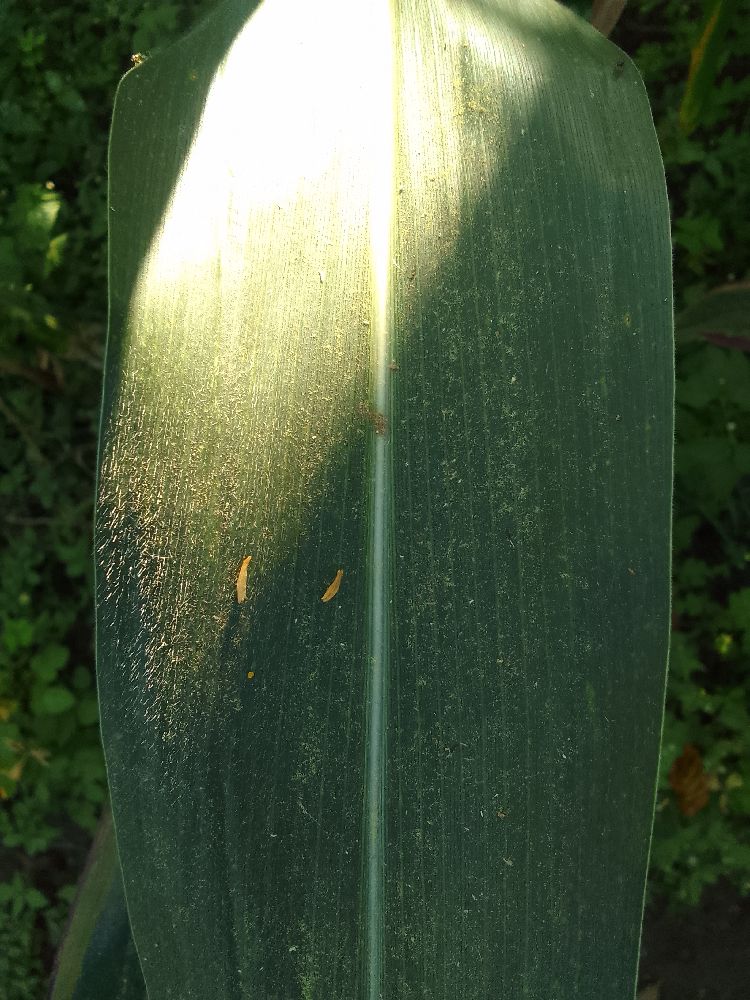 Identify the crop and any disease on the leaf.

maize, healthy
